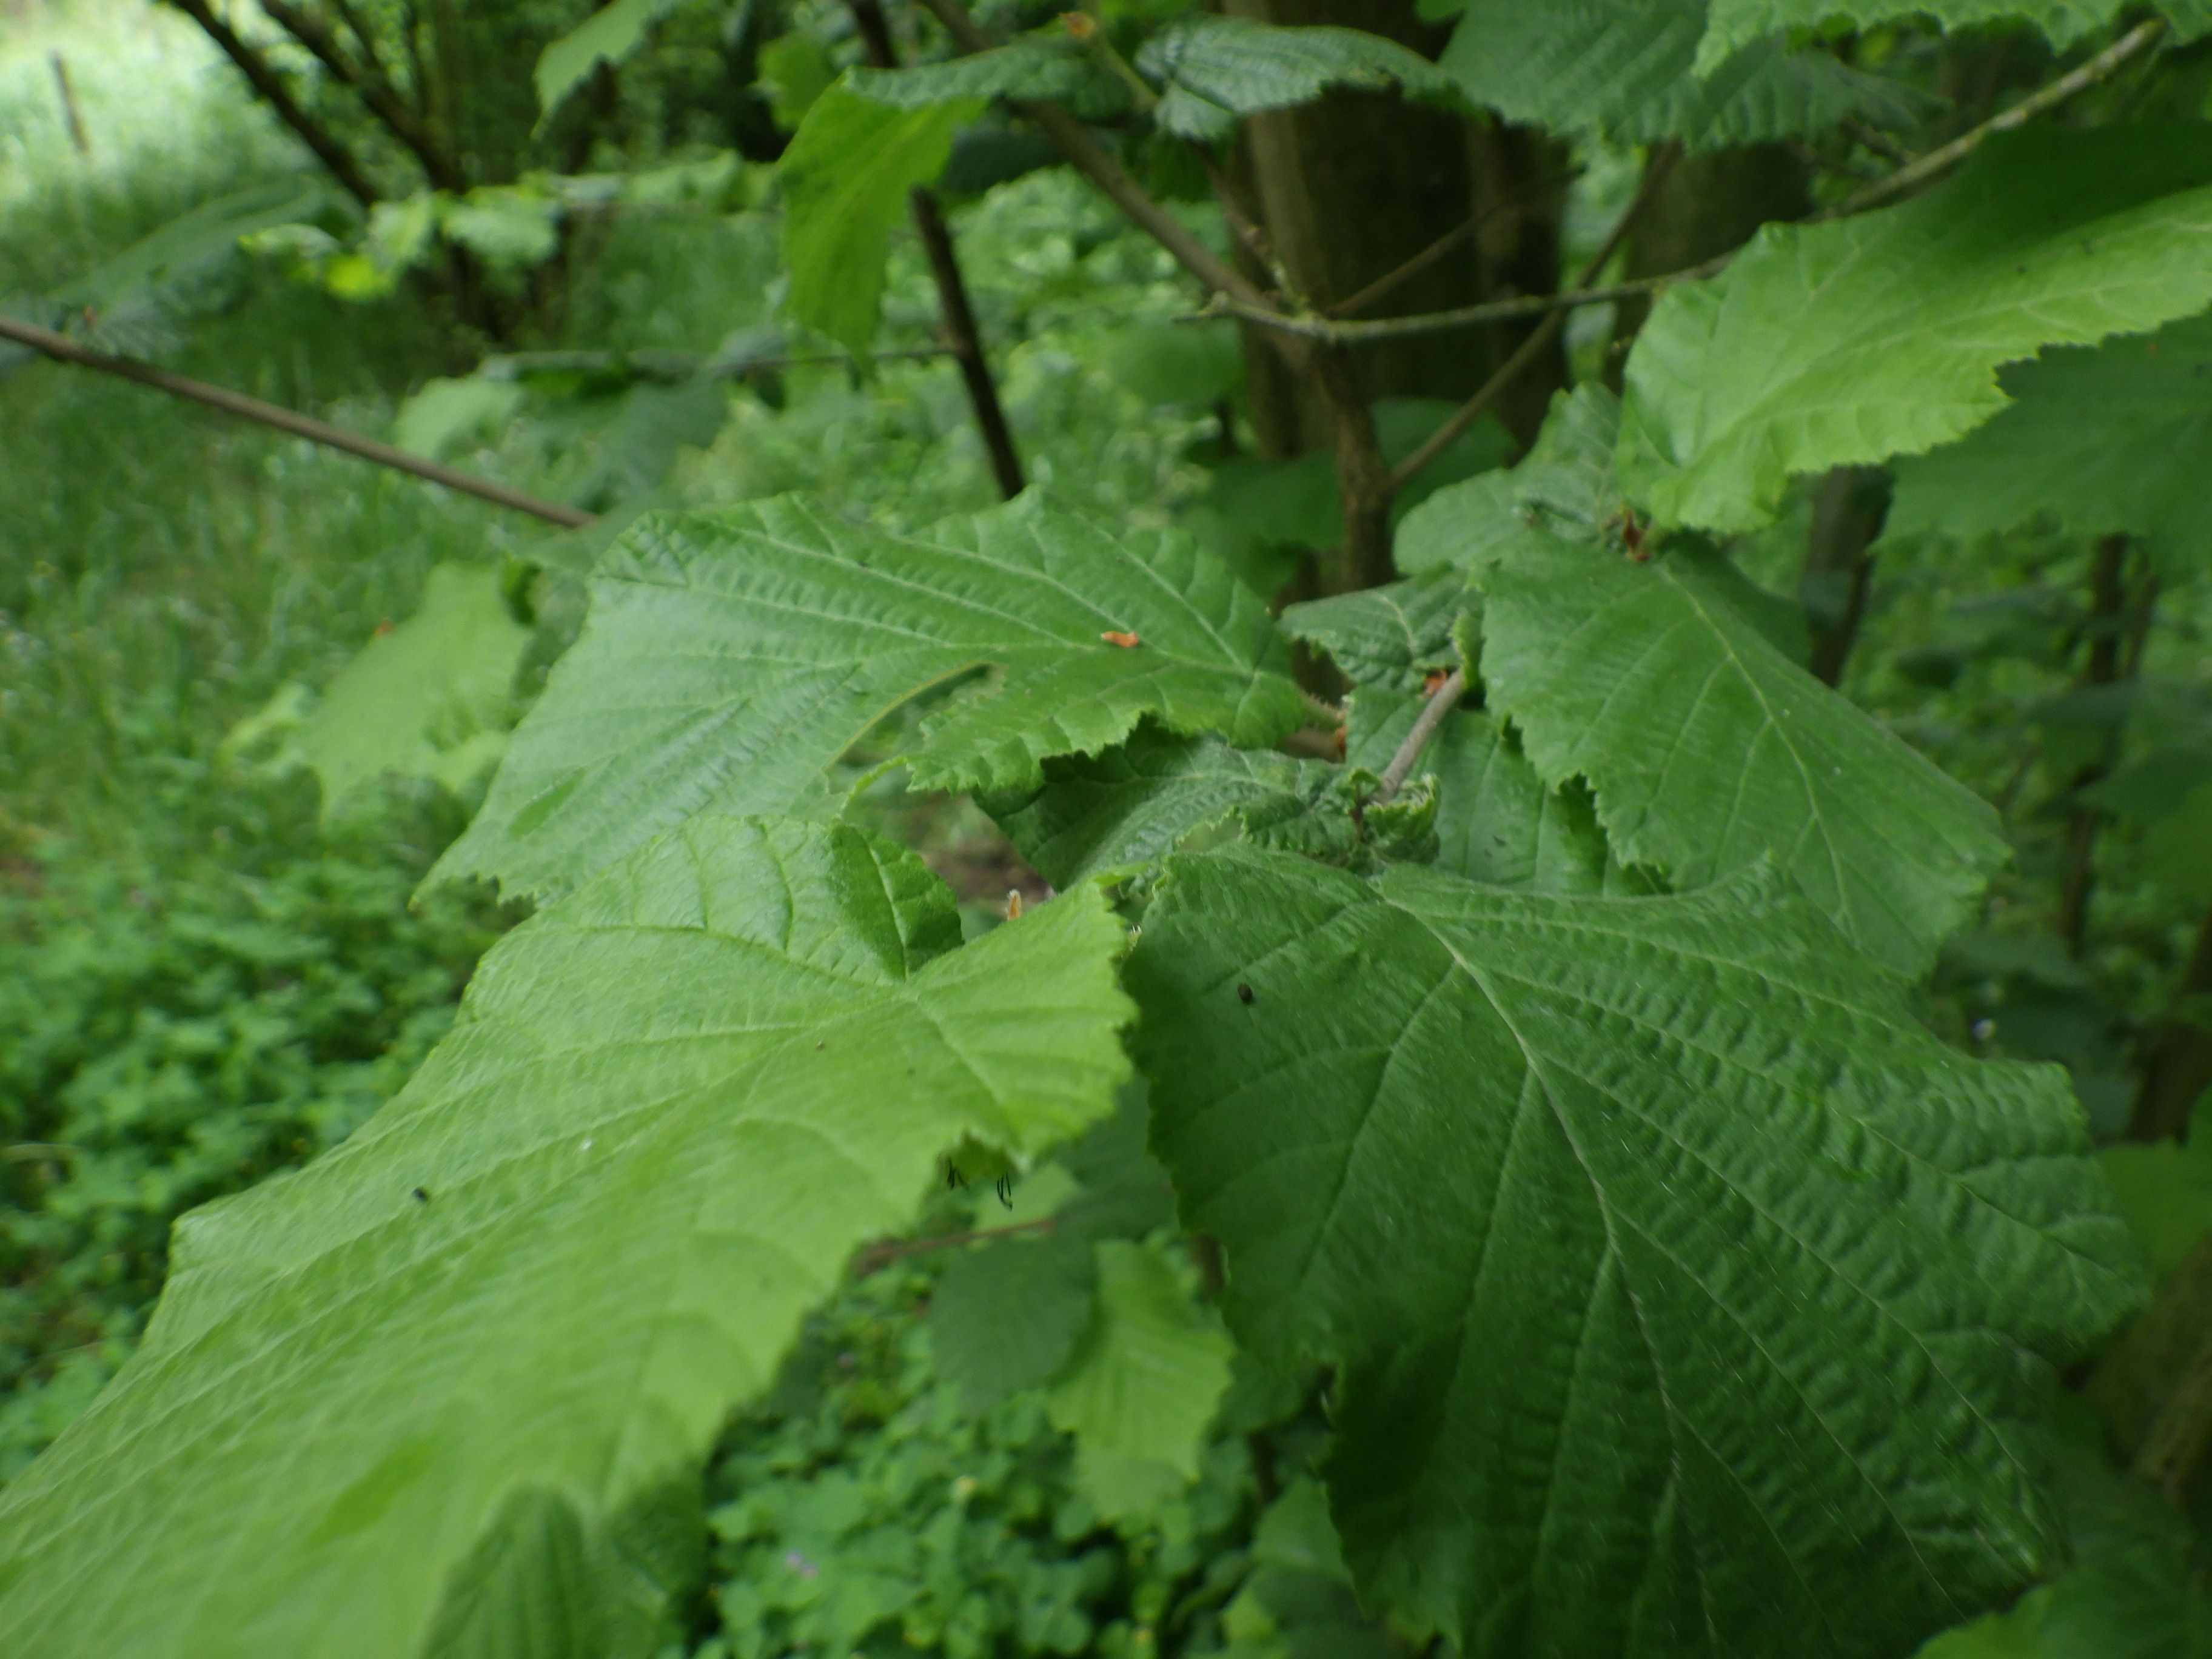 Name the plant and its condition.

hazel, phytophagous
